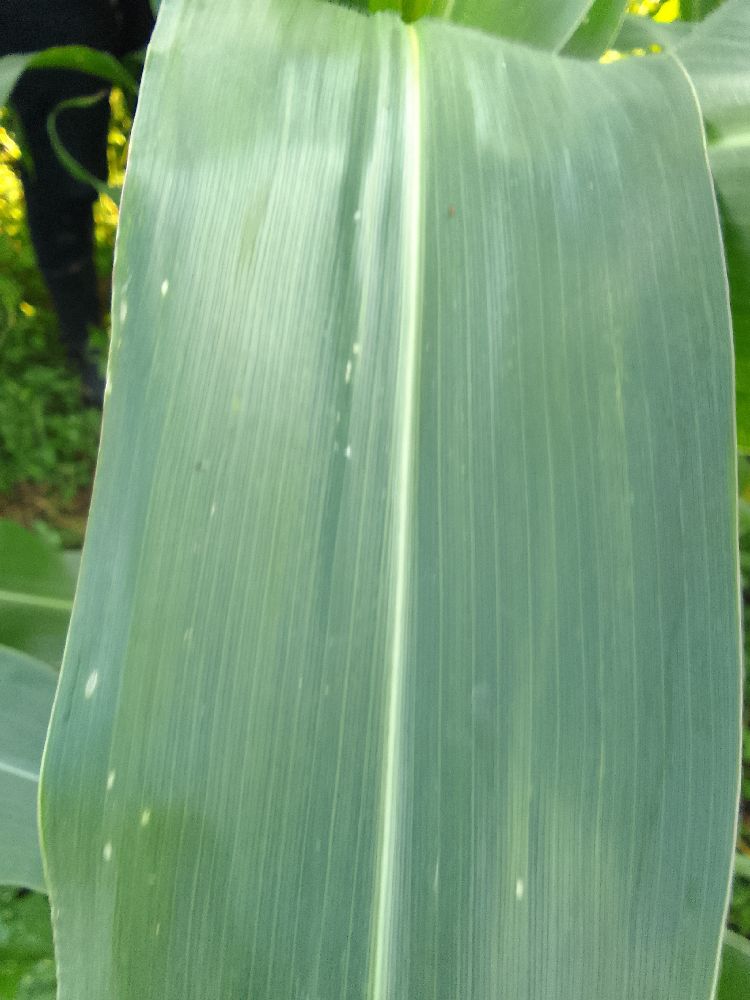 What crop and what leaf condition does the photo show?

maize, healthy
